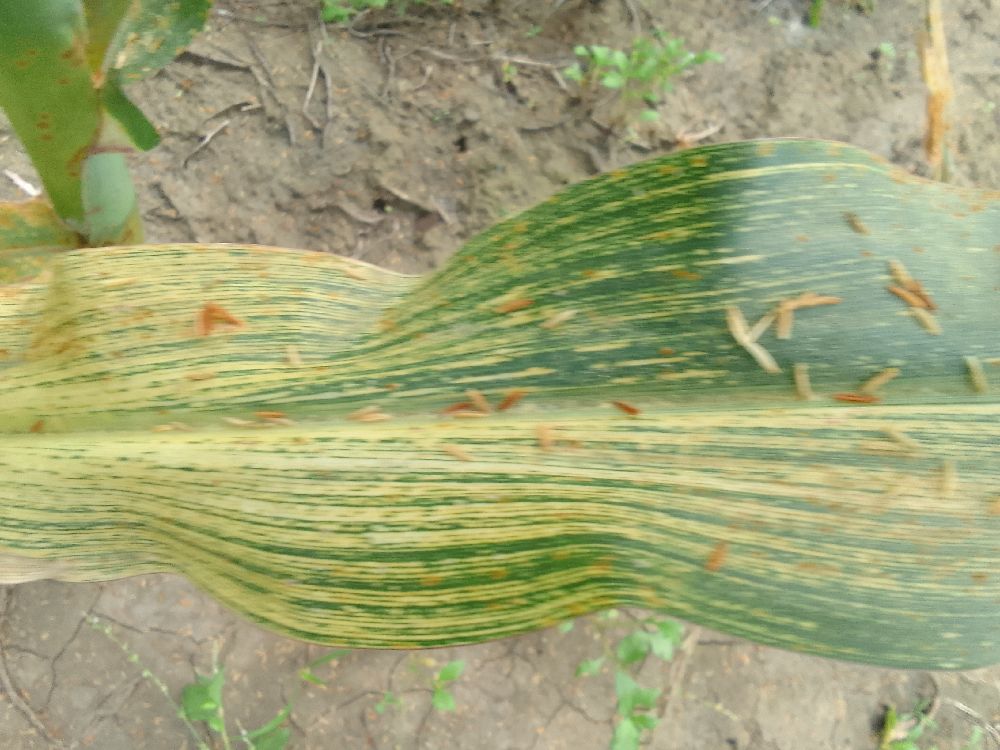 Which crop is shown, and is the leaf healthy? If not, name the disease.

maize, maize streak virus
